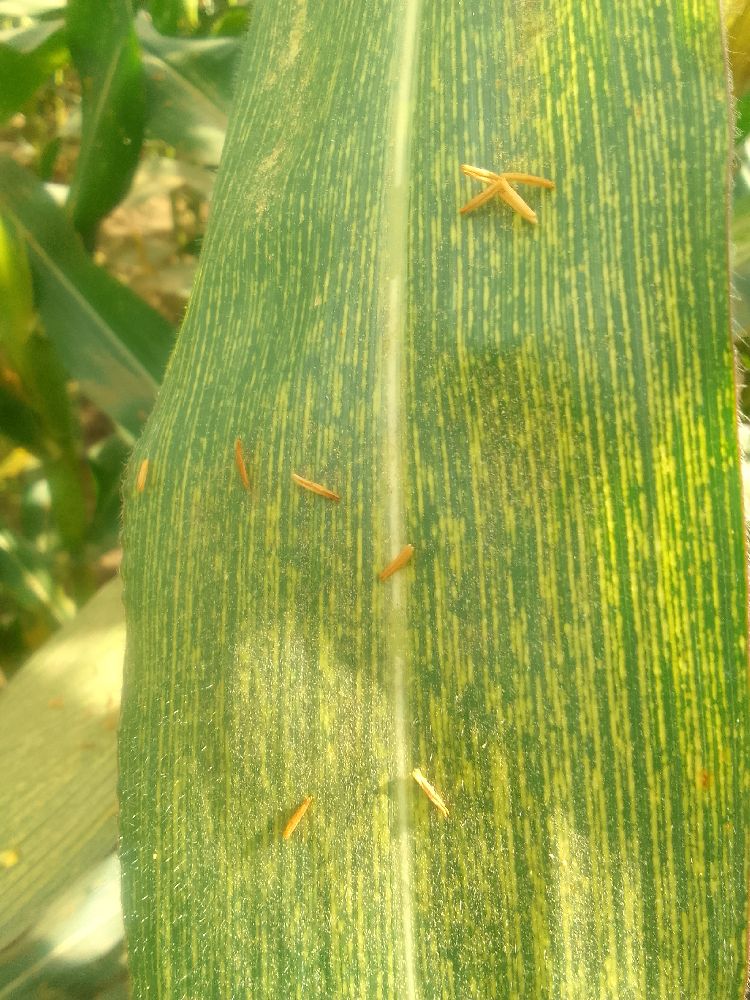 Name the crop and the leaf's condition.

maize, maize streak virus
